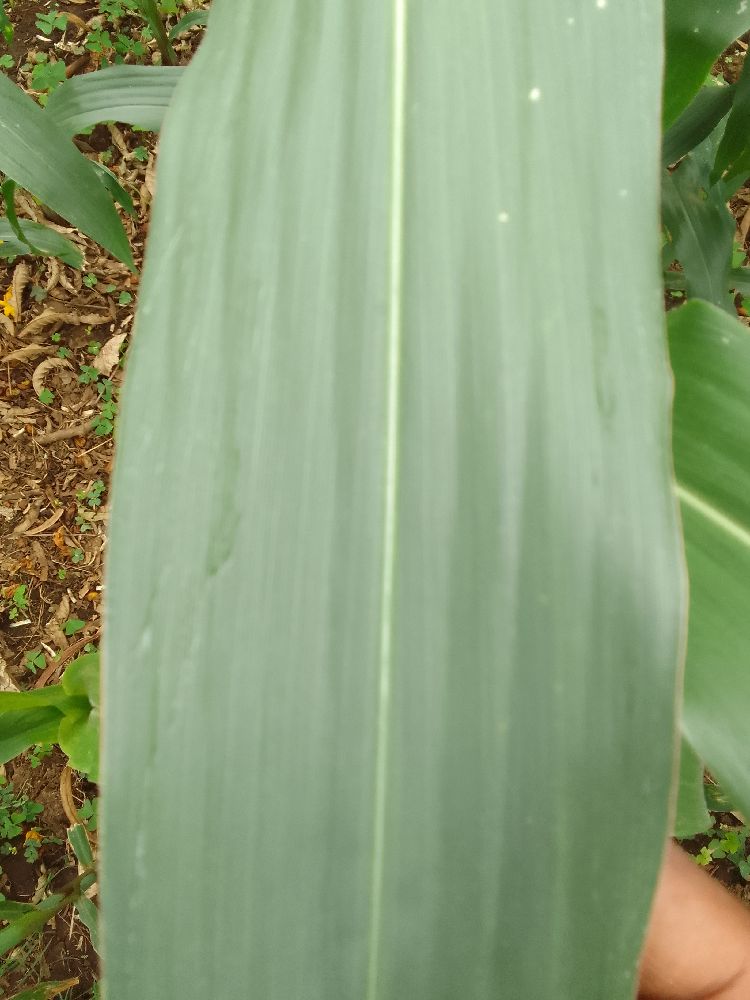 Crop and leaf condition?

maize, healthy
